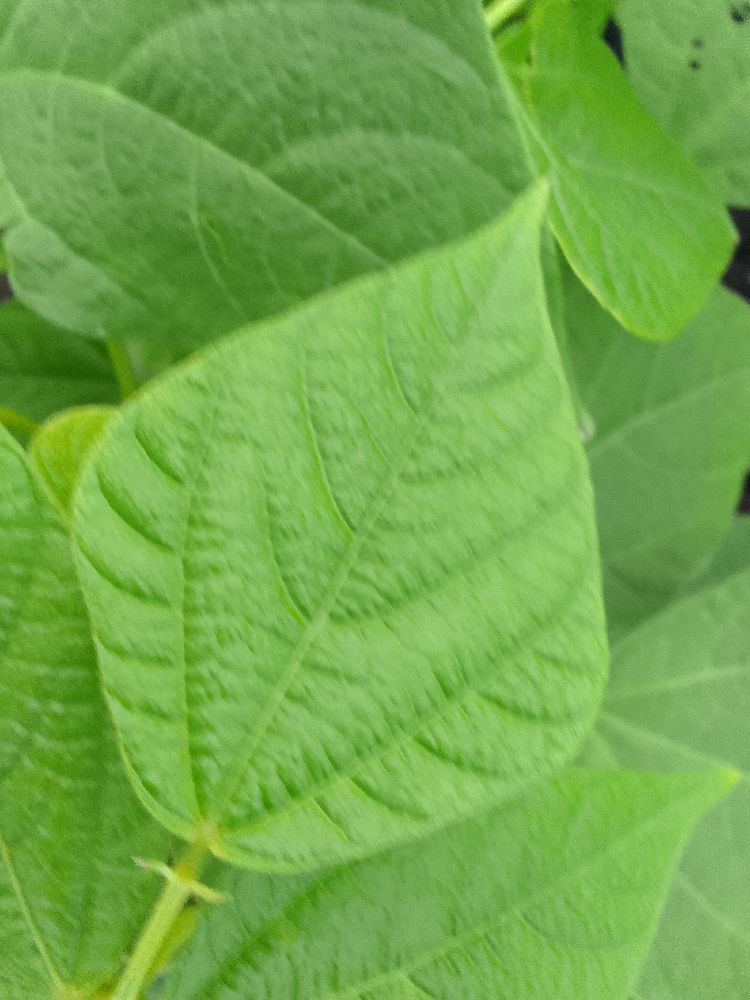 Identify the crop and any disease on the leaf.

common bean, healthy
